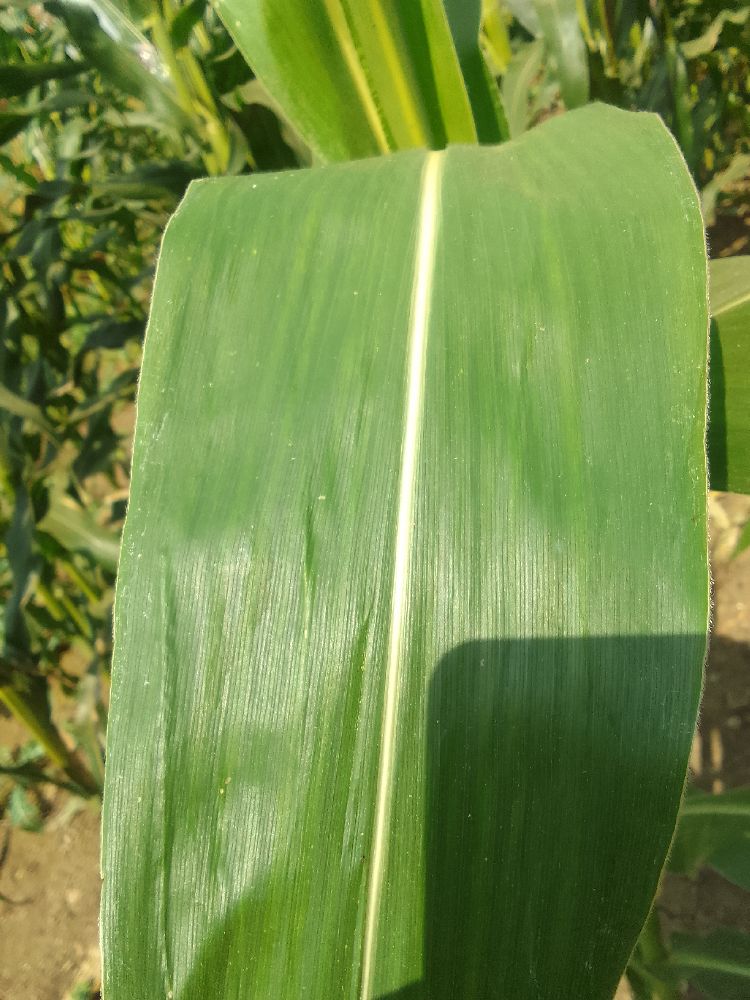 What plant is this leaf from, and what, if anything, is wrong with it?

maize, healthy
